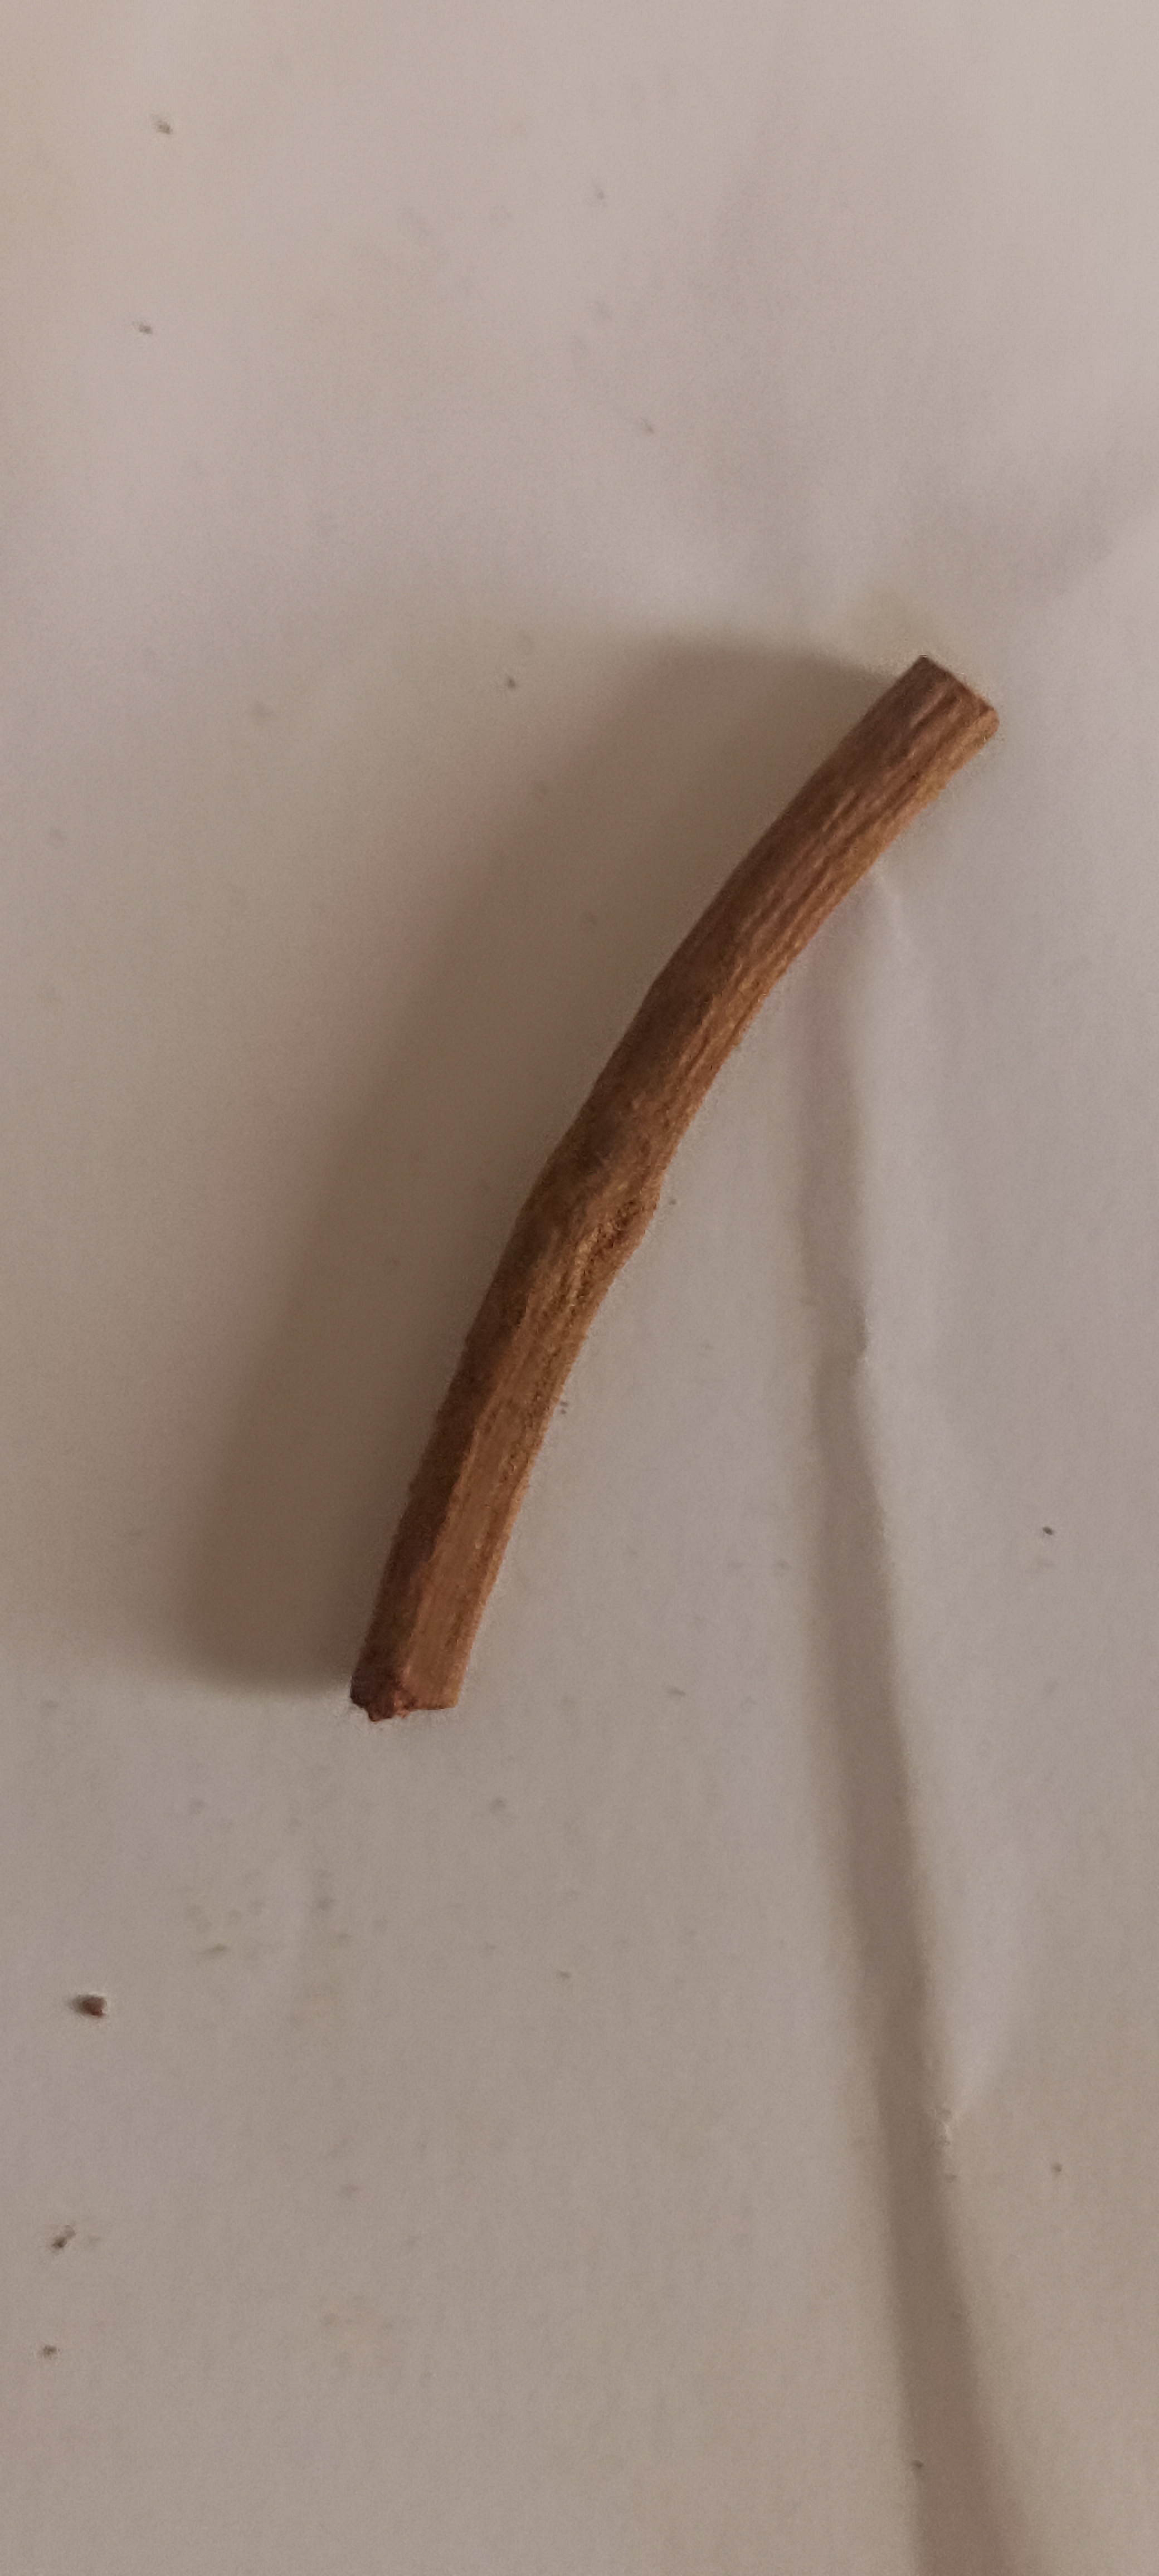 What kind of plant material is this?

manjistha
